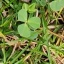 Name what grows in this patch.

unstructured weed
